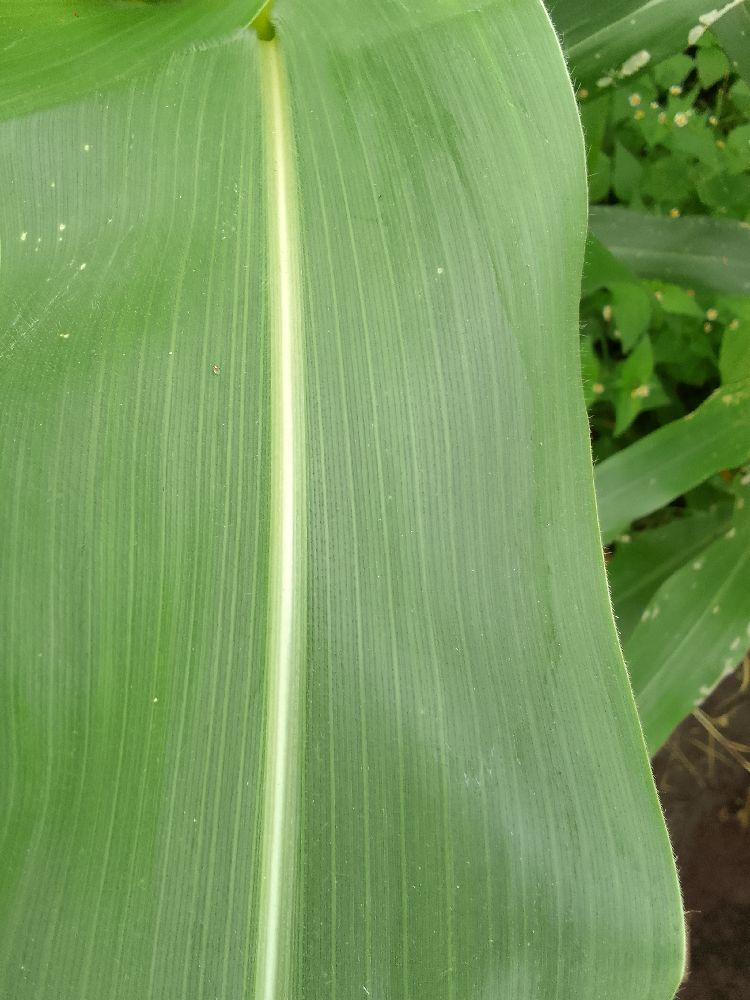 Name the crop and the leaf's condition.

maize, healthy
